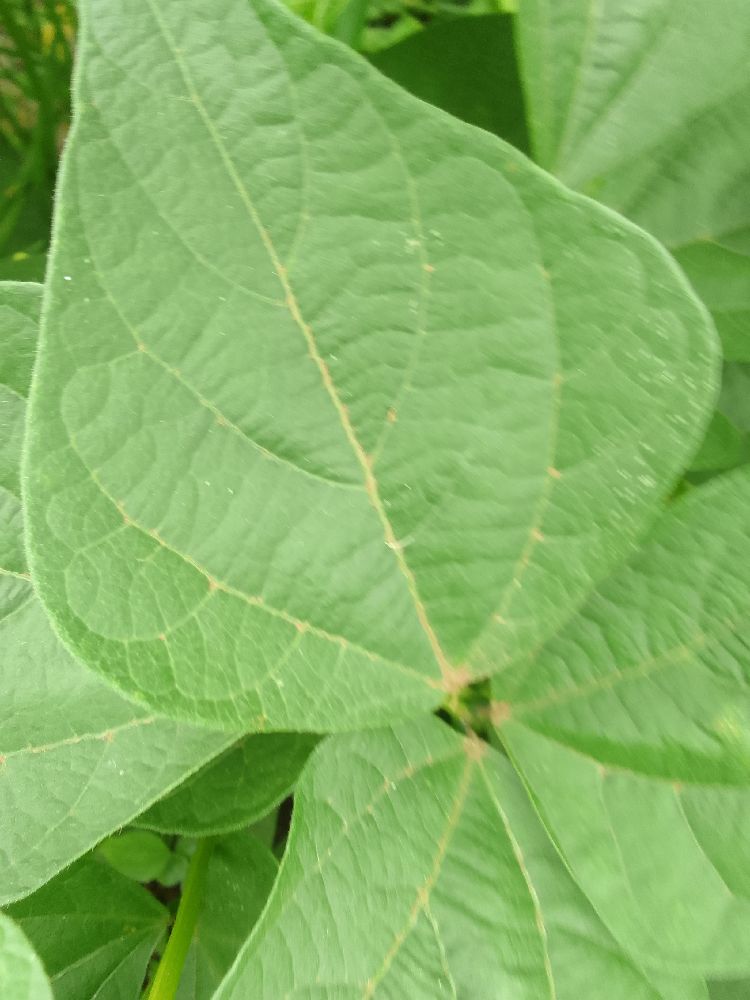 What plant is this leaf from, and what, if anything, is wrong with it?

common bean, healthy
